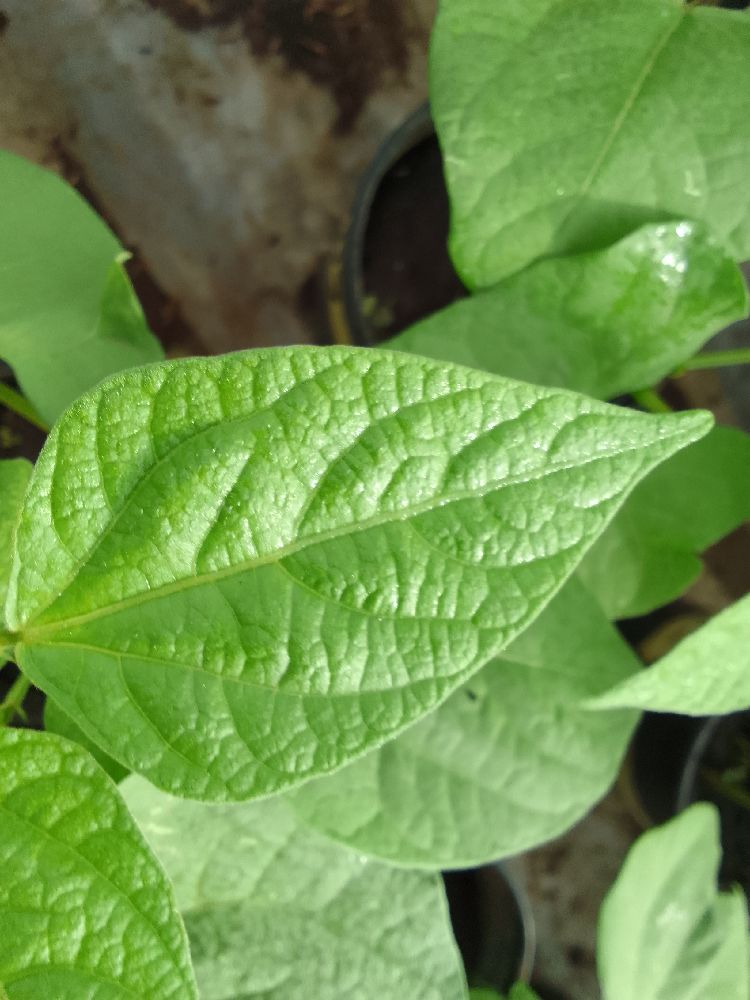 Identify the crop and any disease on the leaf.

common bean, healthy
